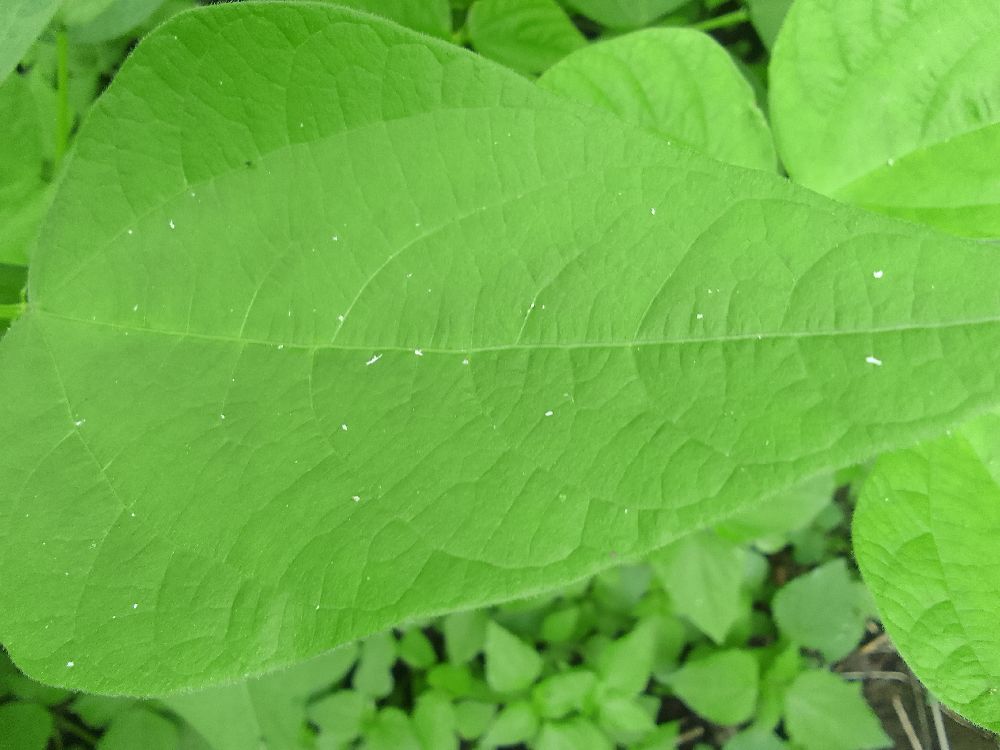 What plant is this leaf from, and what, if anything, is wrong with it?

common bean, healthy
